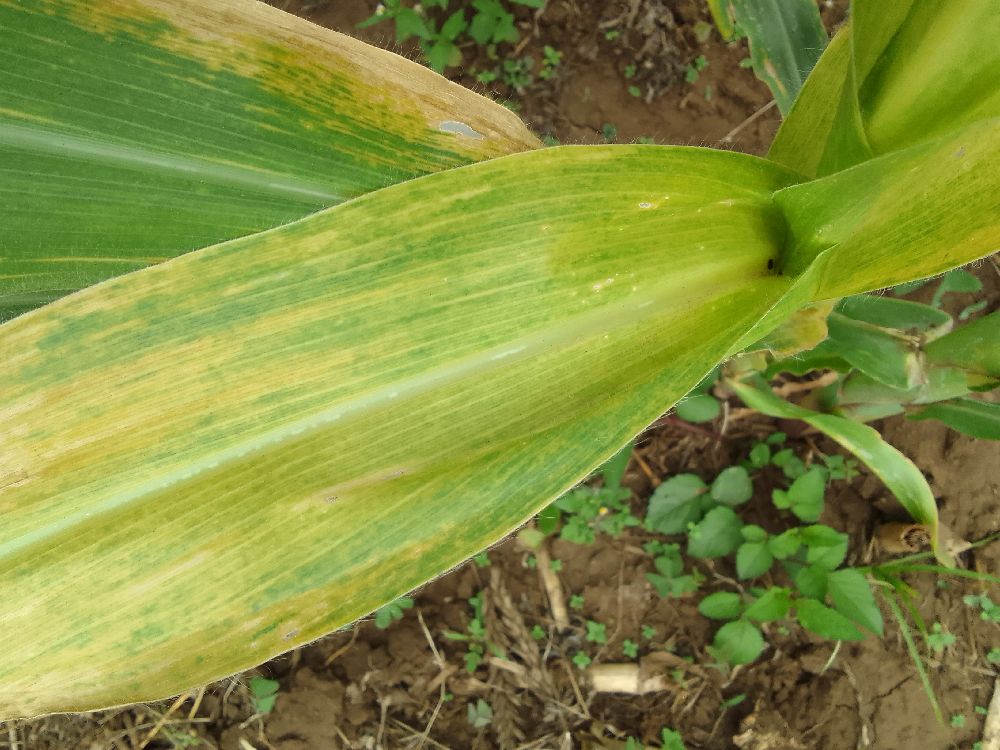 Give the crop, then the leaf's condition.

maize, maize lethal necrosis
